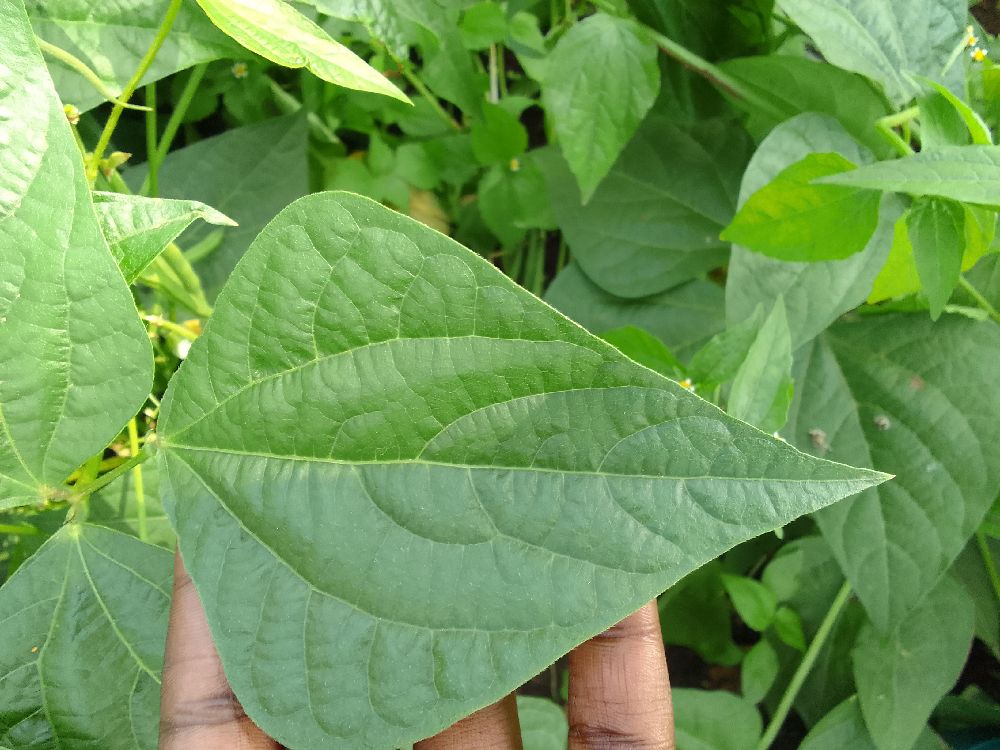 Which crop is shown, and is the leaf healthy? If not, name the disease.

common bean, healthy
